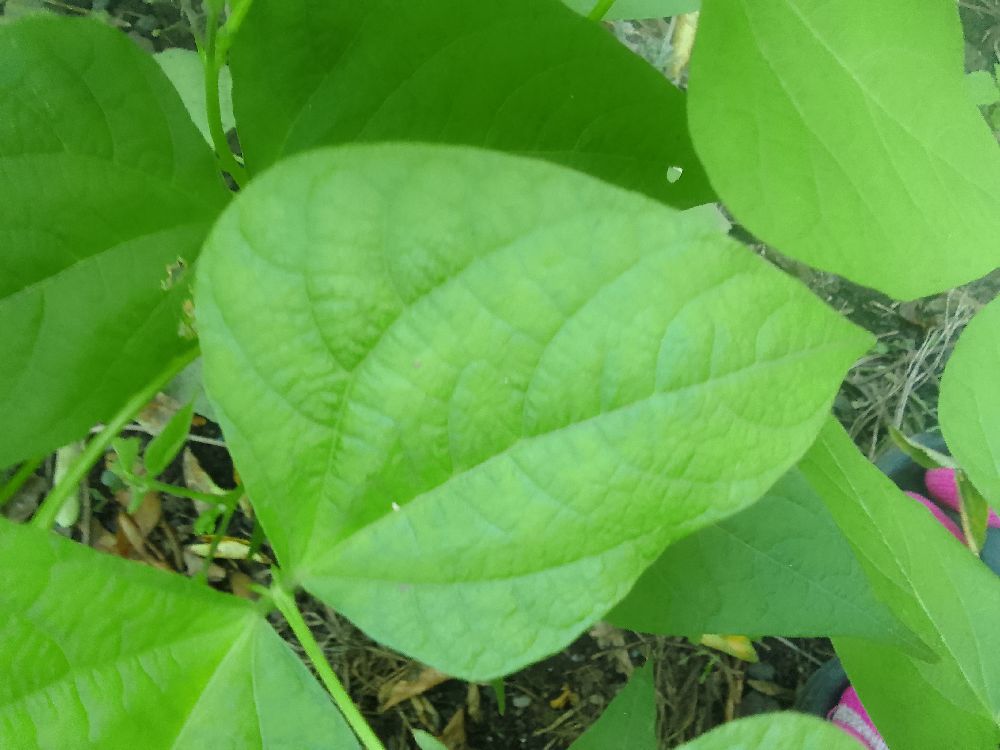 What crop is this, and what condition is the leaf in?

common bean, healthy
